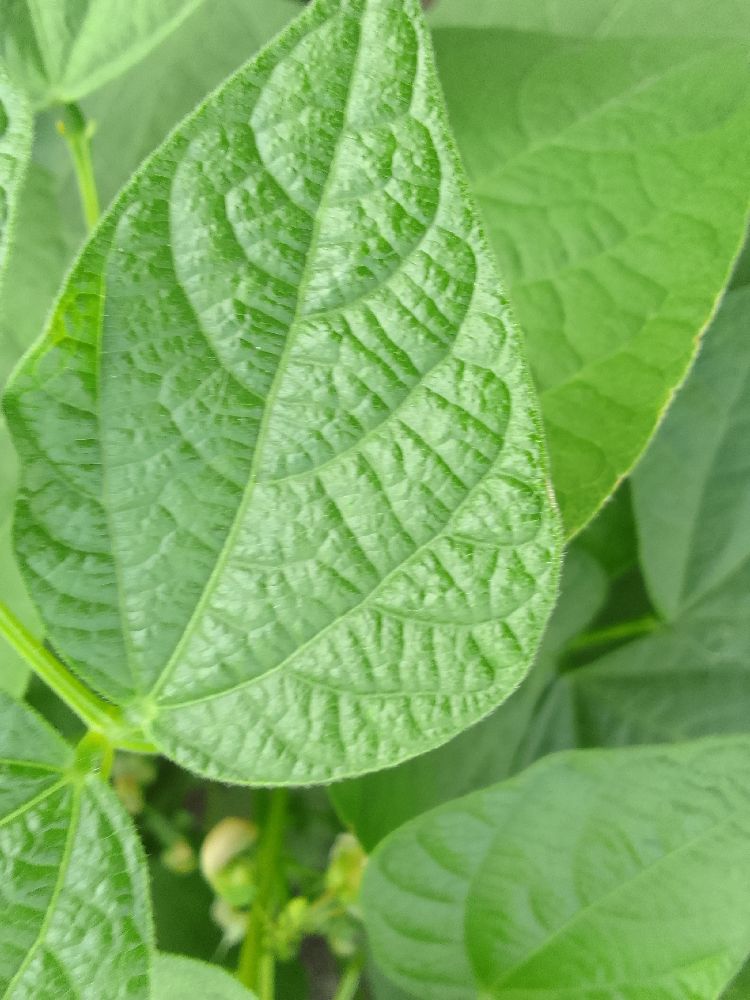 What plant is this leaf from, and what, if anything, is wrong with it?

common bean, healthy
